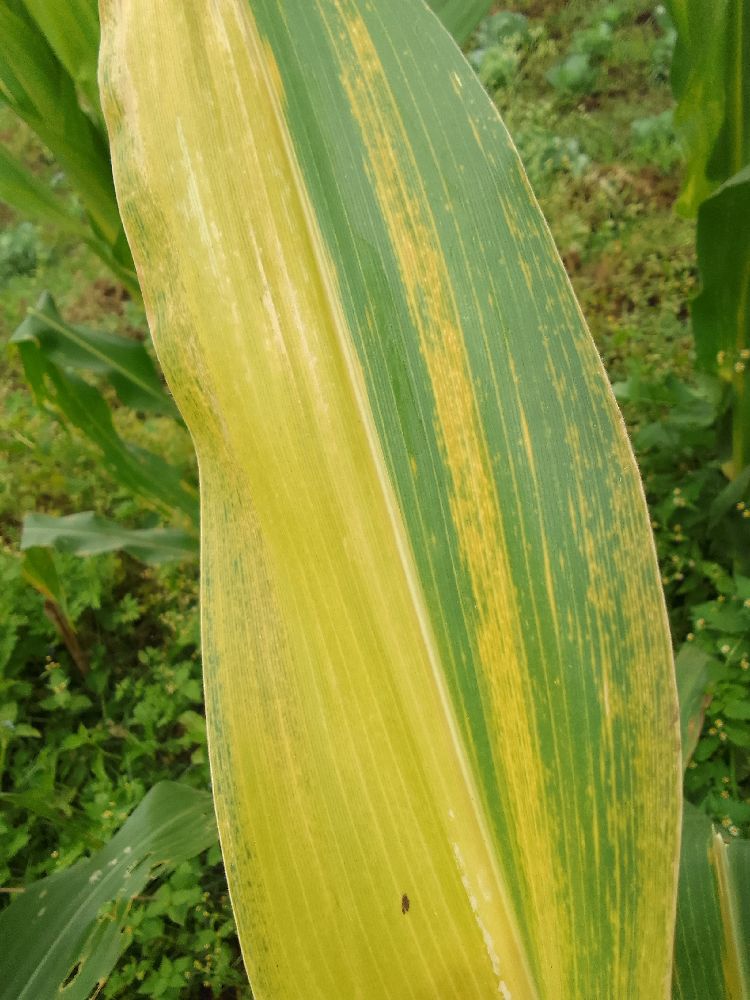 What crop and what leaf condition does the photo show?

maize, maize lethal necrosis
